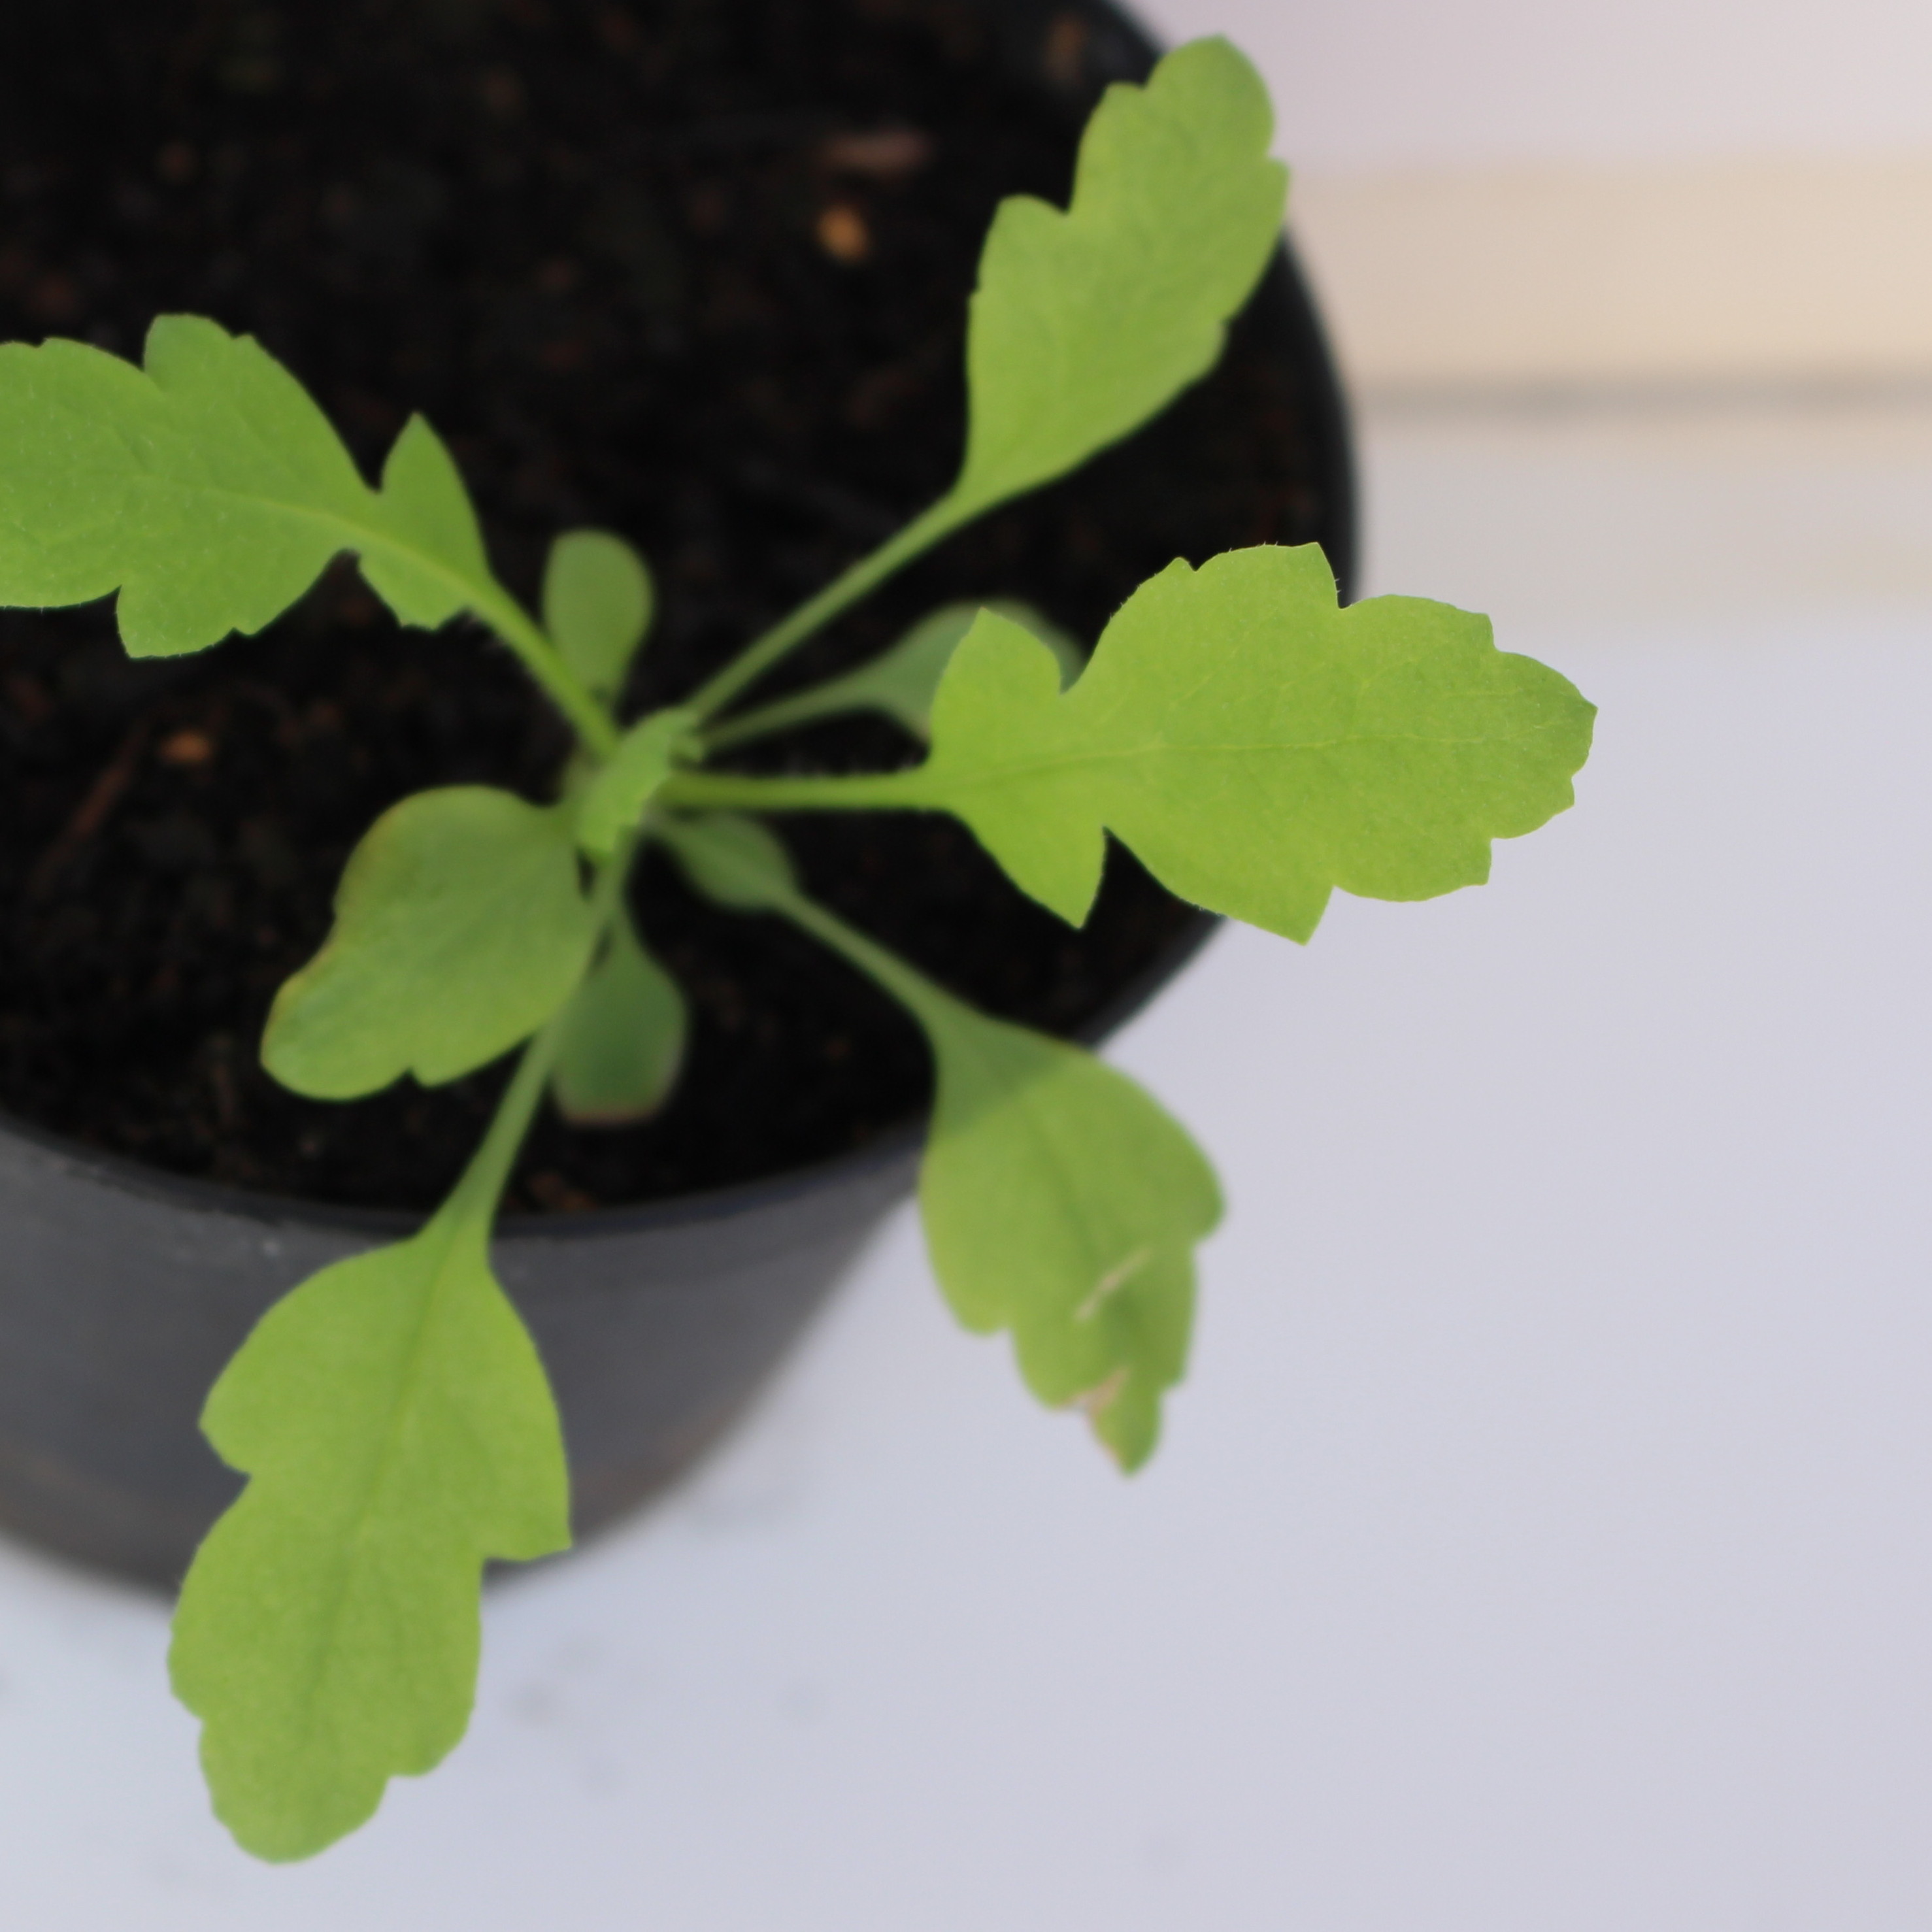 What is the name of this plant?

Papaver rhoeas
